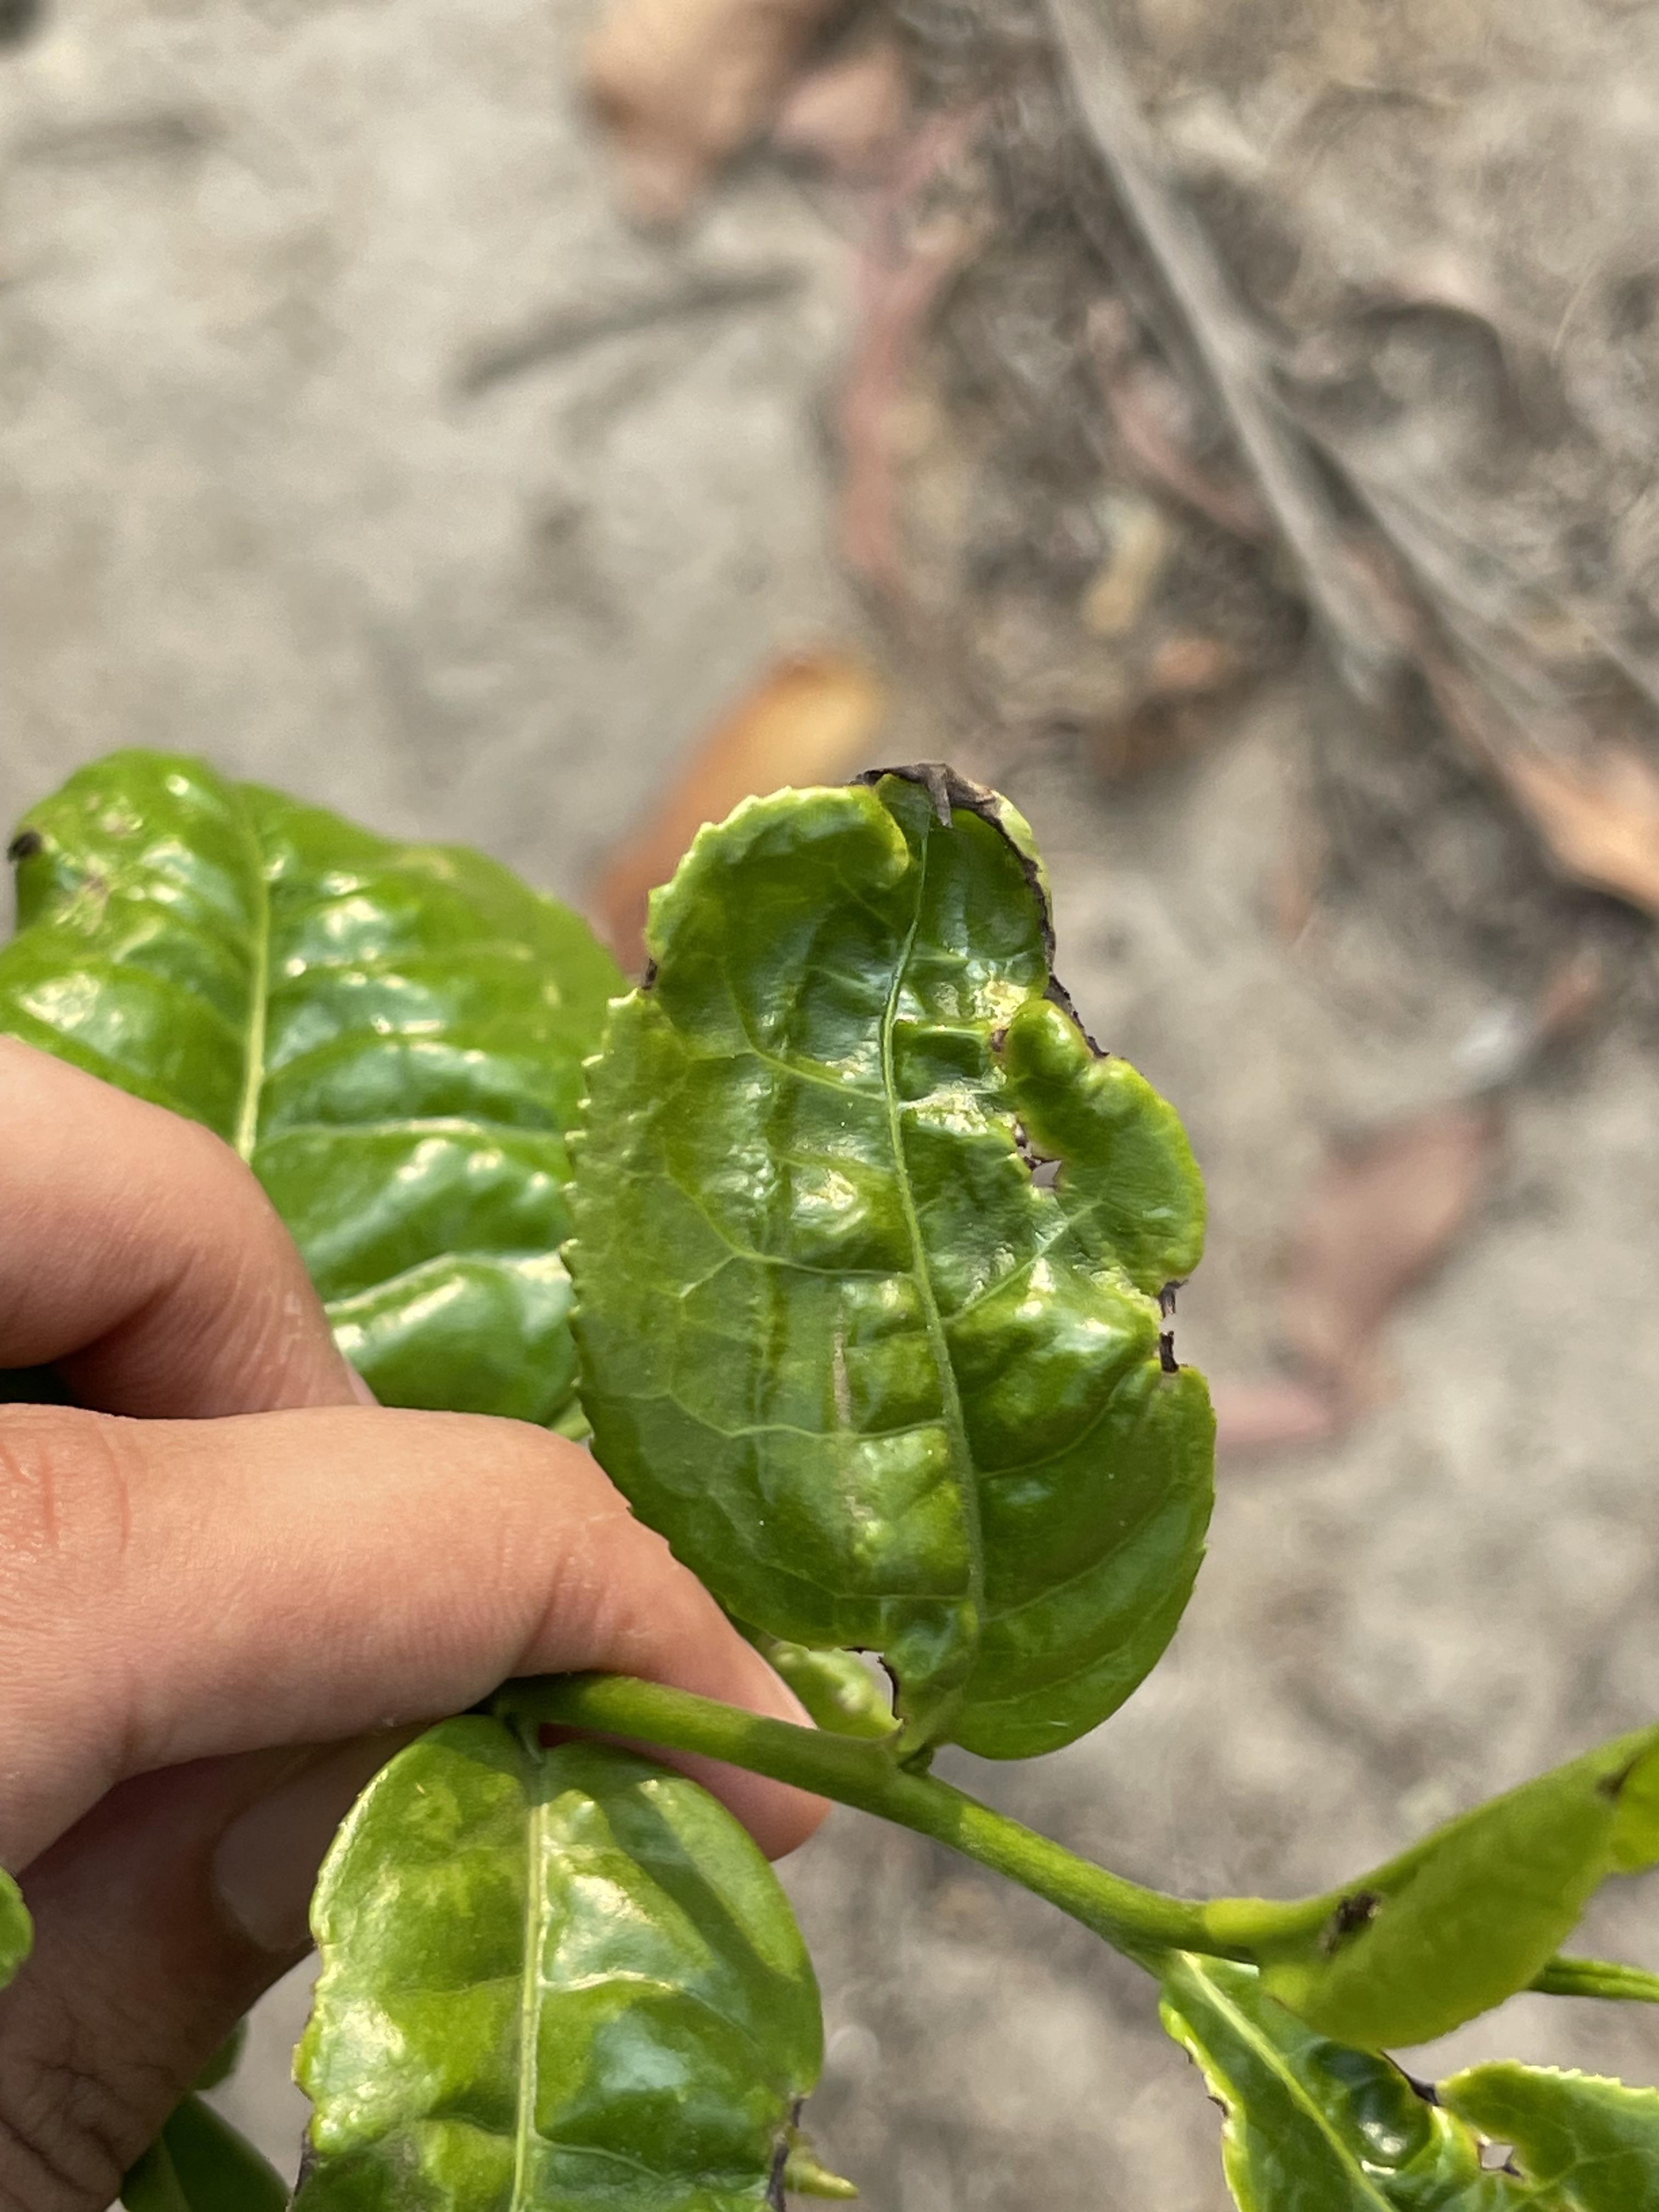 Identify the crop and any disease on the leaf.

tea, helopeltis
